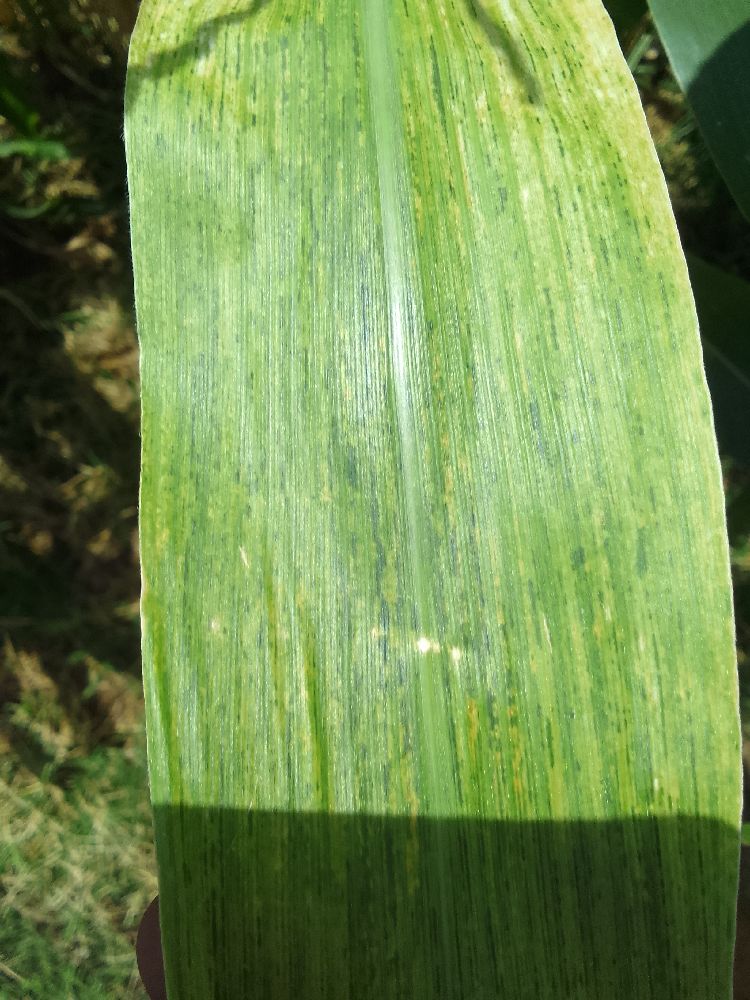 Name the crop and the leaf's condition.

maize, maize lethal necrosis
